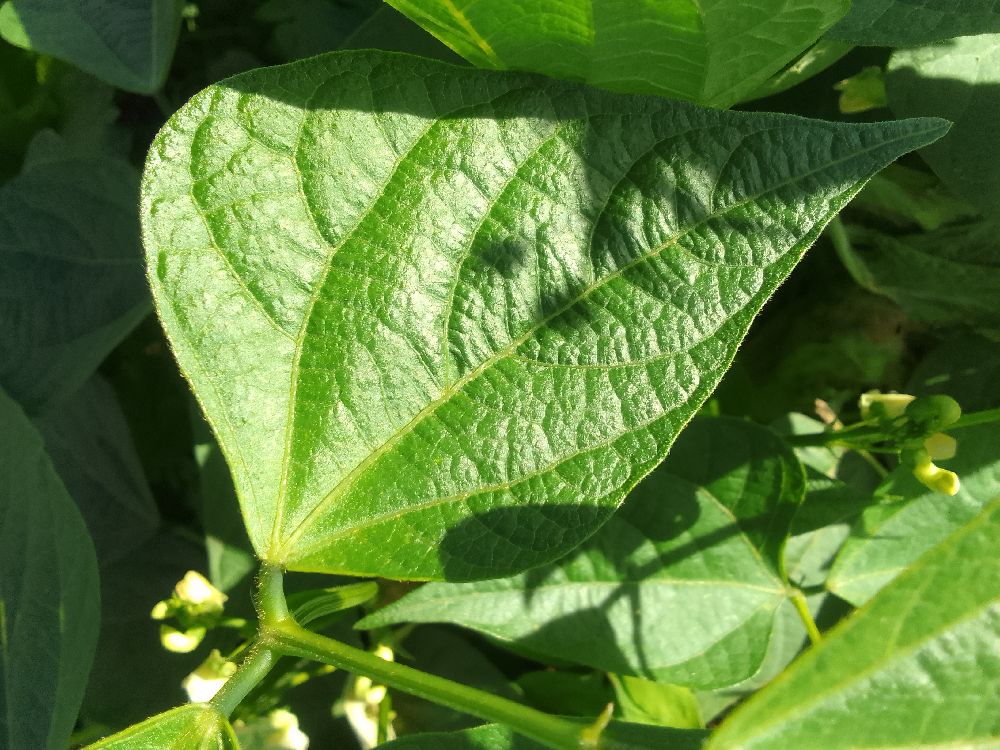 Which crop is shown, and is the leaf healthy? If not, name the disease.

common bean, healthy
